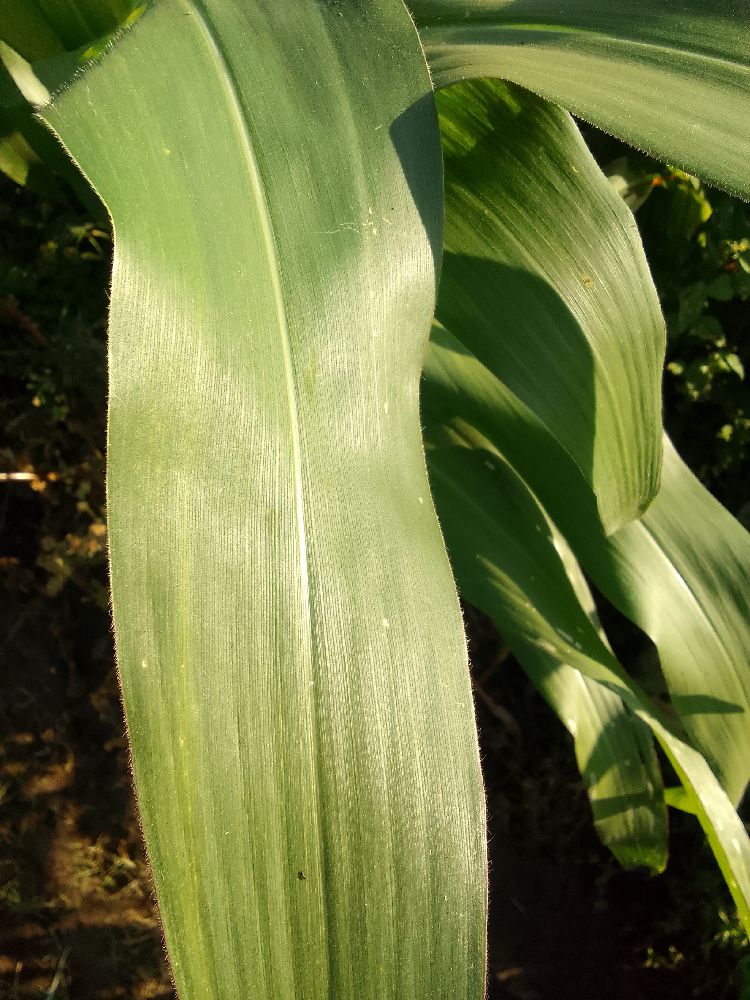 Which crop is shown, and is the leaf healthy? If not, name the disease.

maize, healthy
